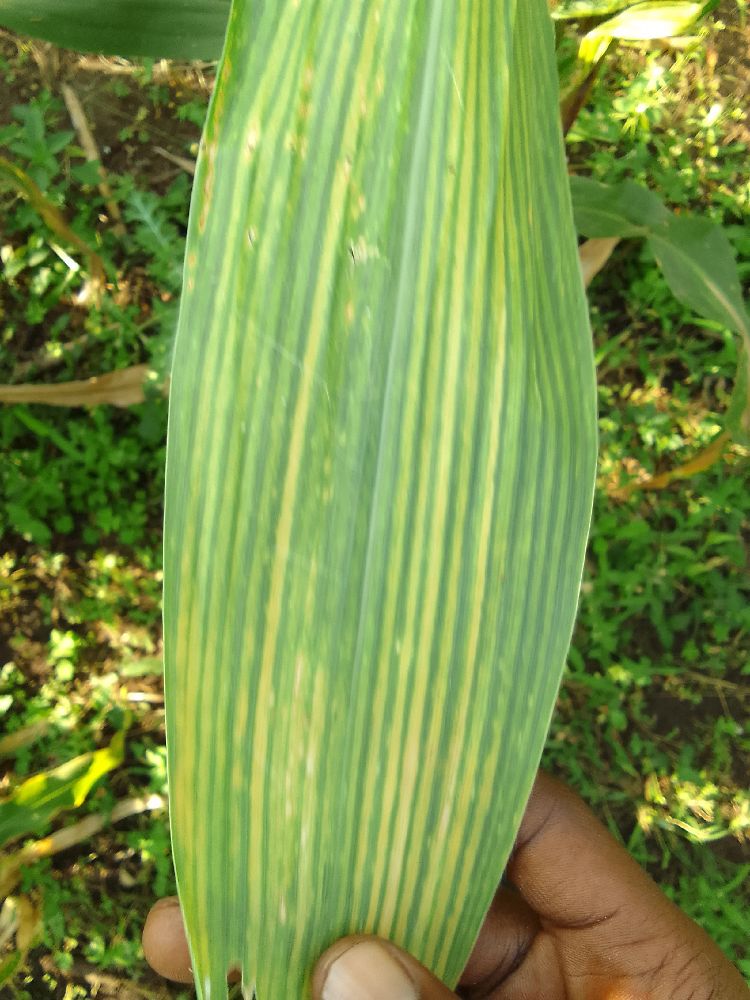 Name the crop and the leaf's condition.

maize, maize lethal necrosis
